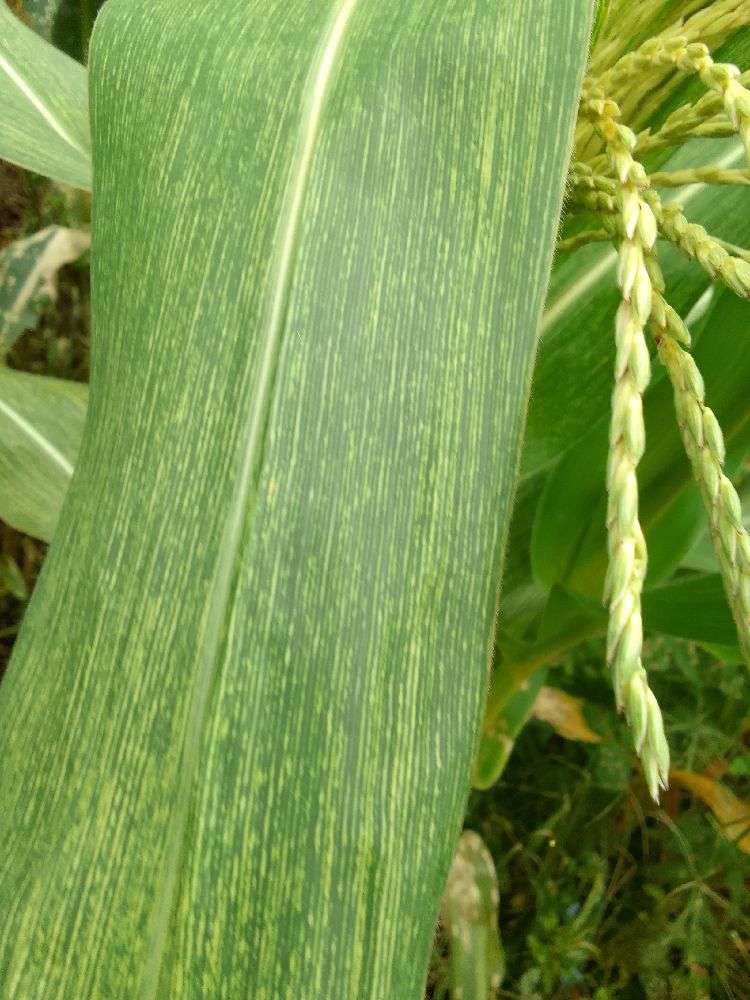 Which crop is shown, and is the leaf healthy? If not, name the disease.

maize, maize streak virus
